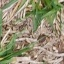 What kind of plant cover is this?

grass
